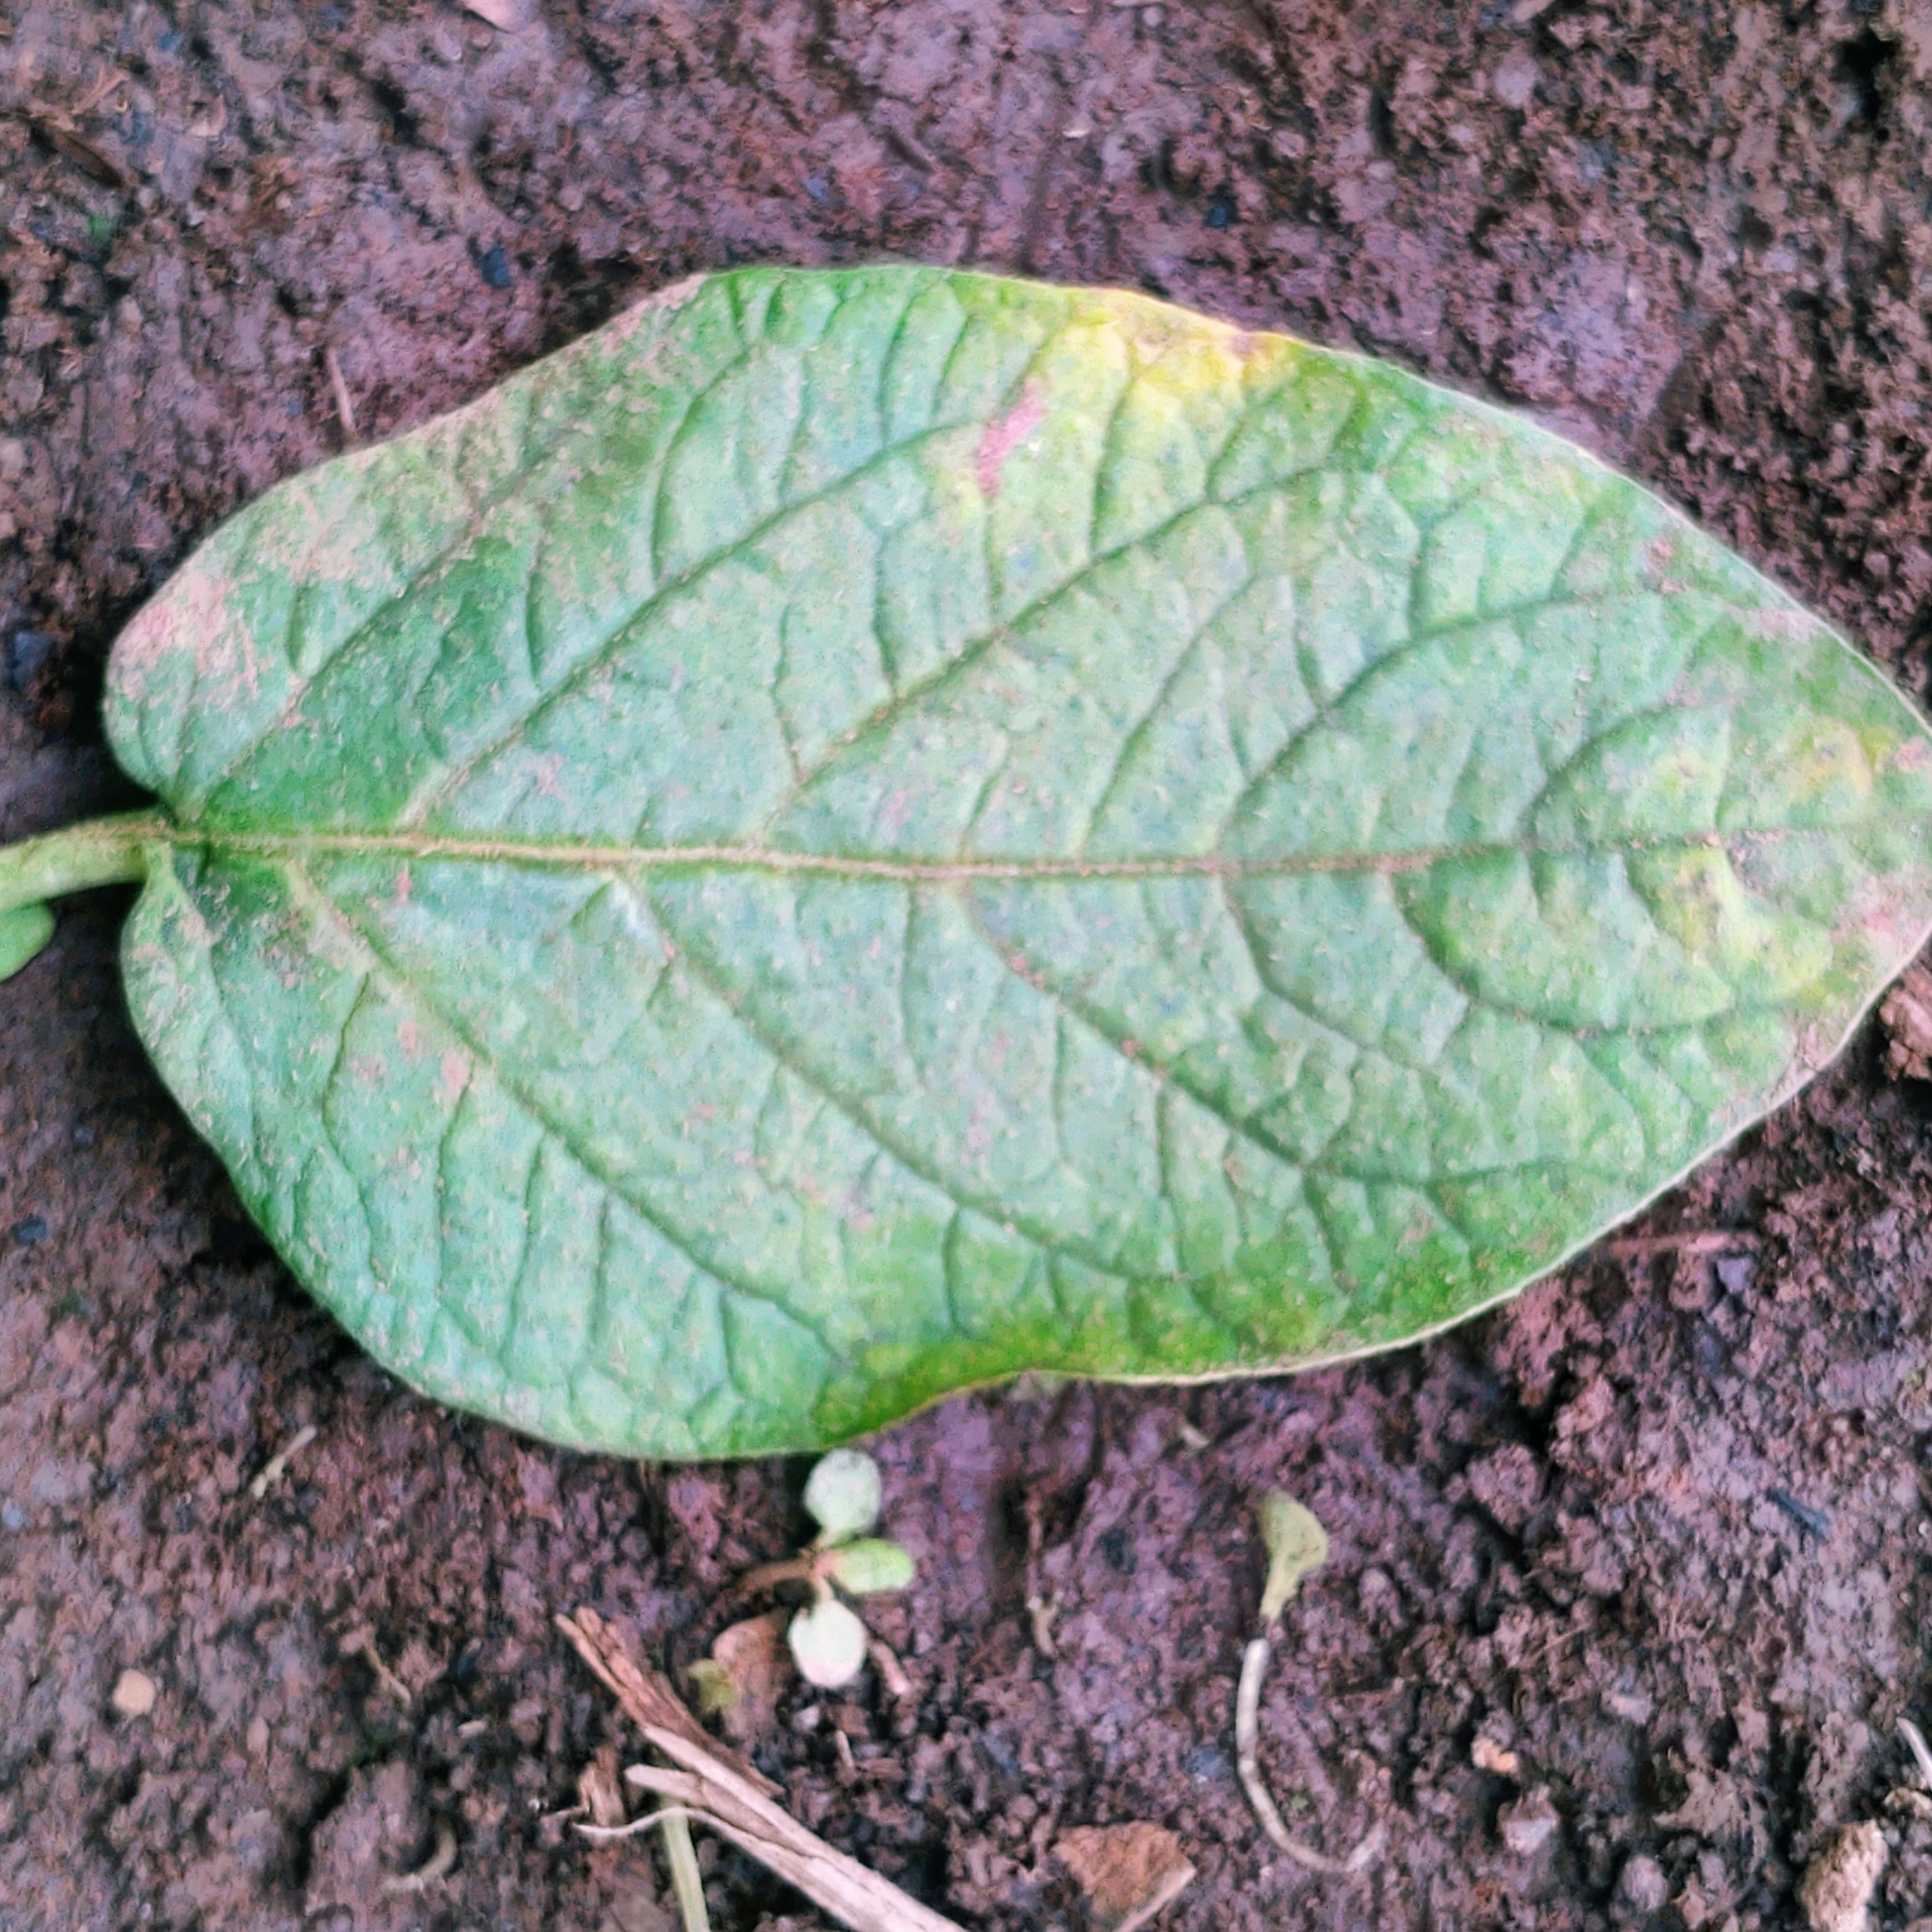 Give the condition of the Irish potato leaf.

late blight
